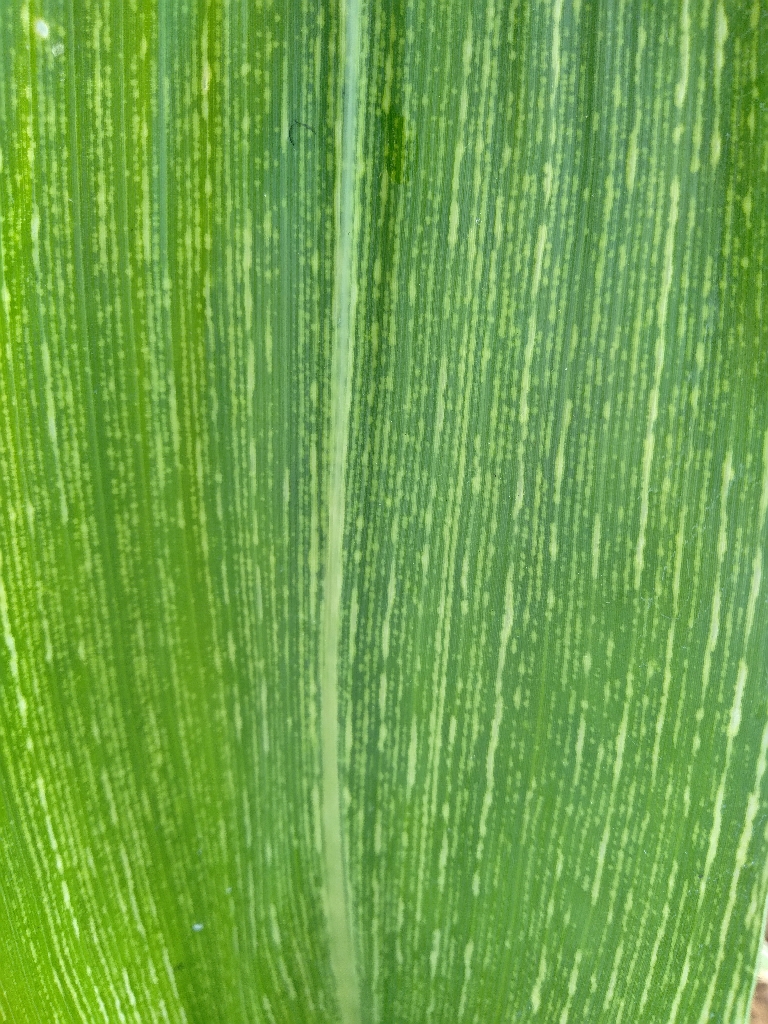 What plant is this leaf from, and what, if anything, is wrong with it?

maize, maize streak virus
